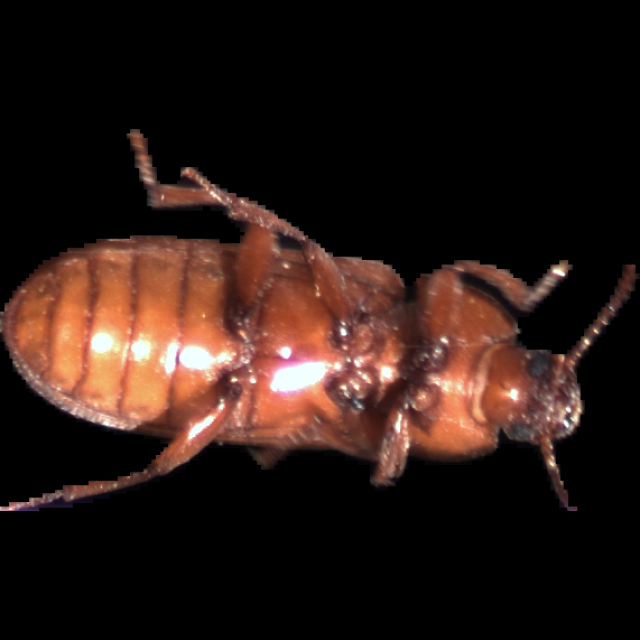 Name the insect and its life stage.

mealworm beetle
